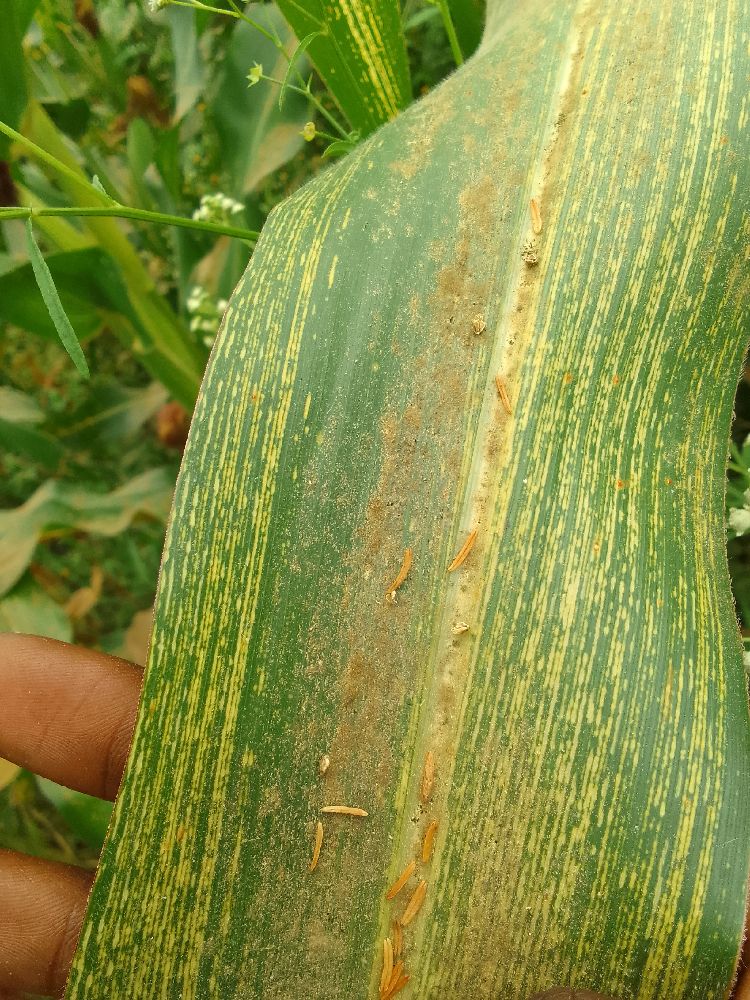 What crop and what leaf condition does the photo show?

maize, maize streak virus
